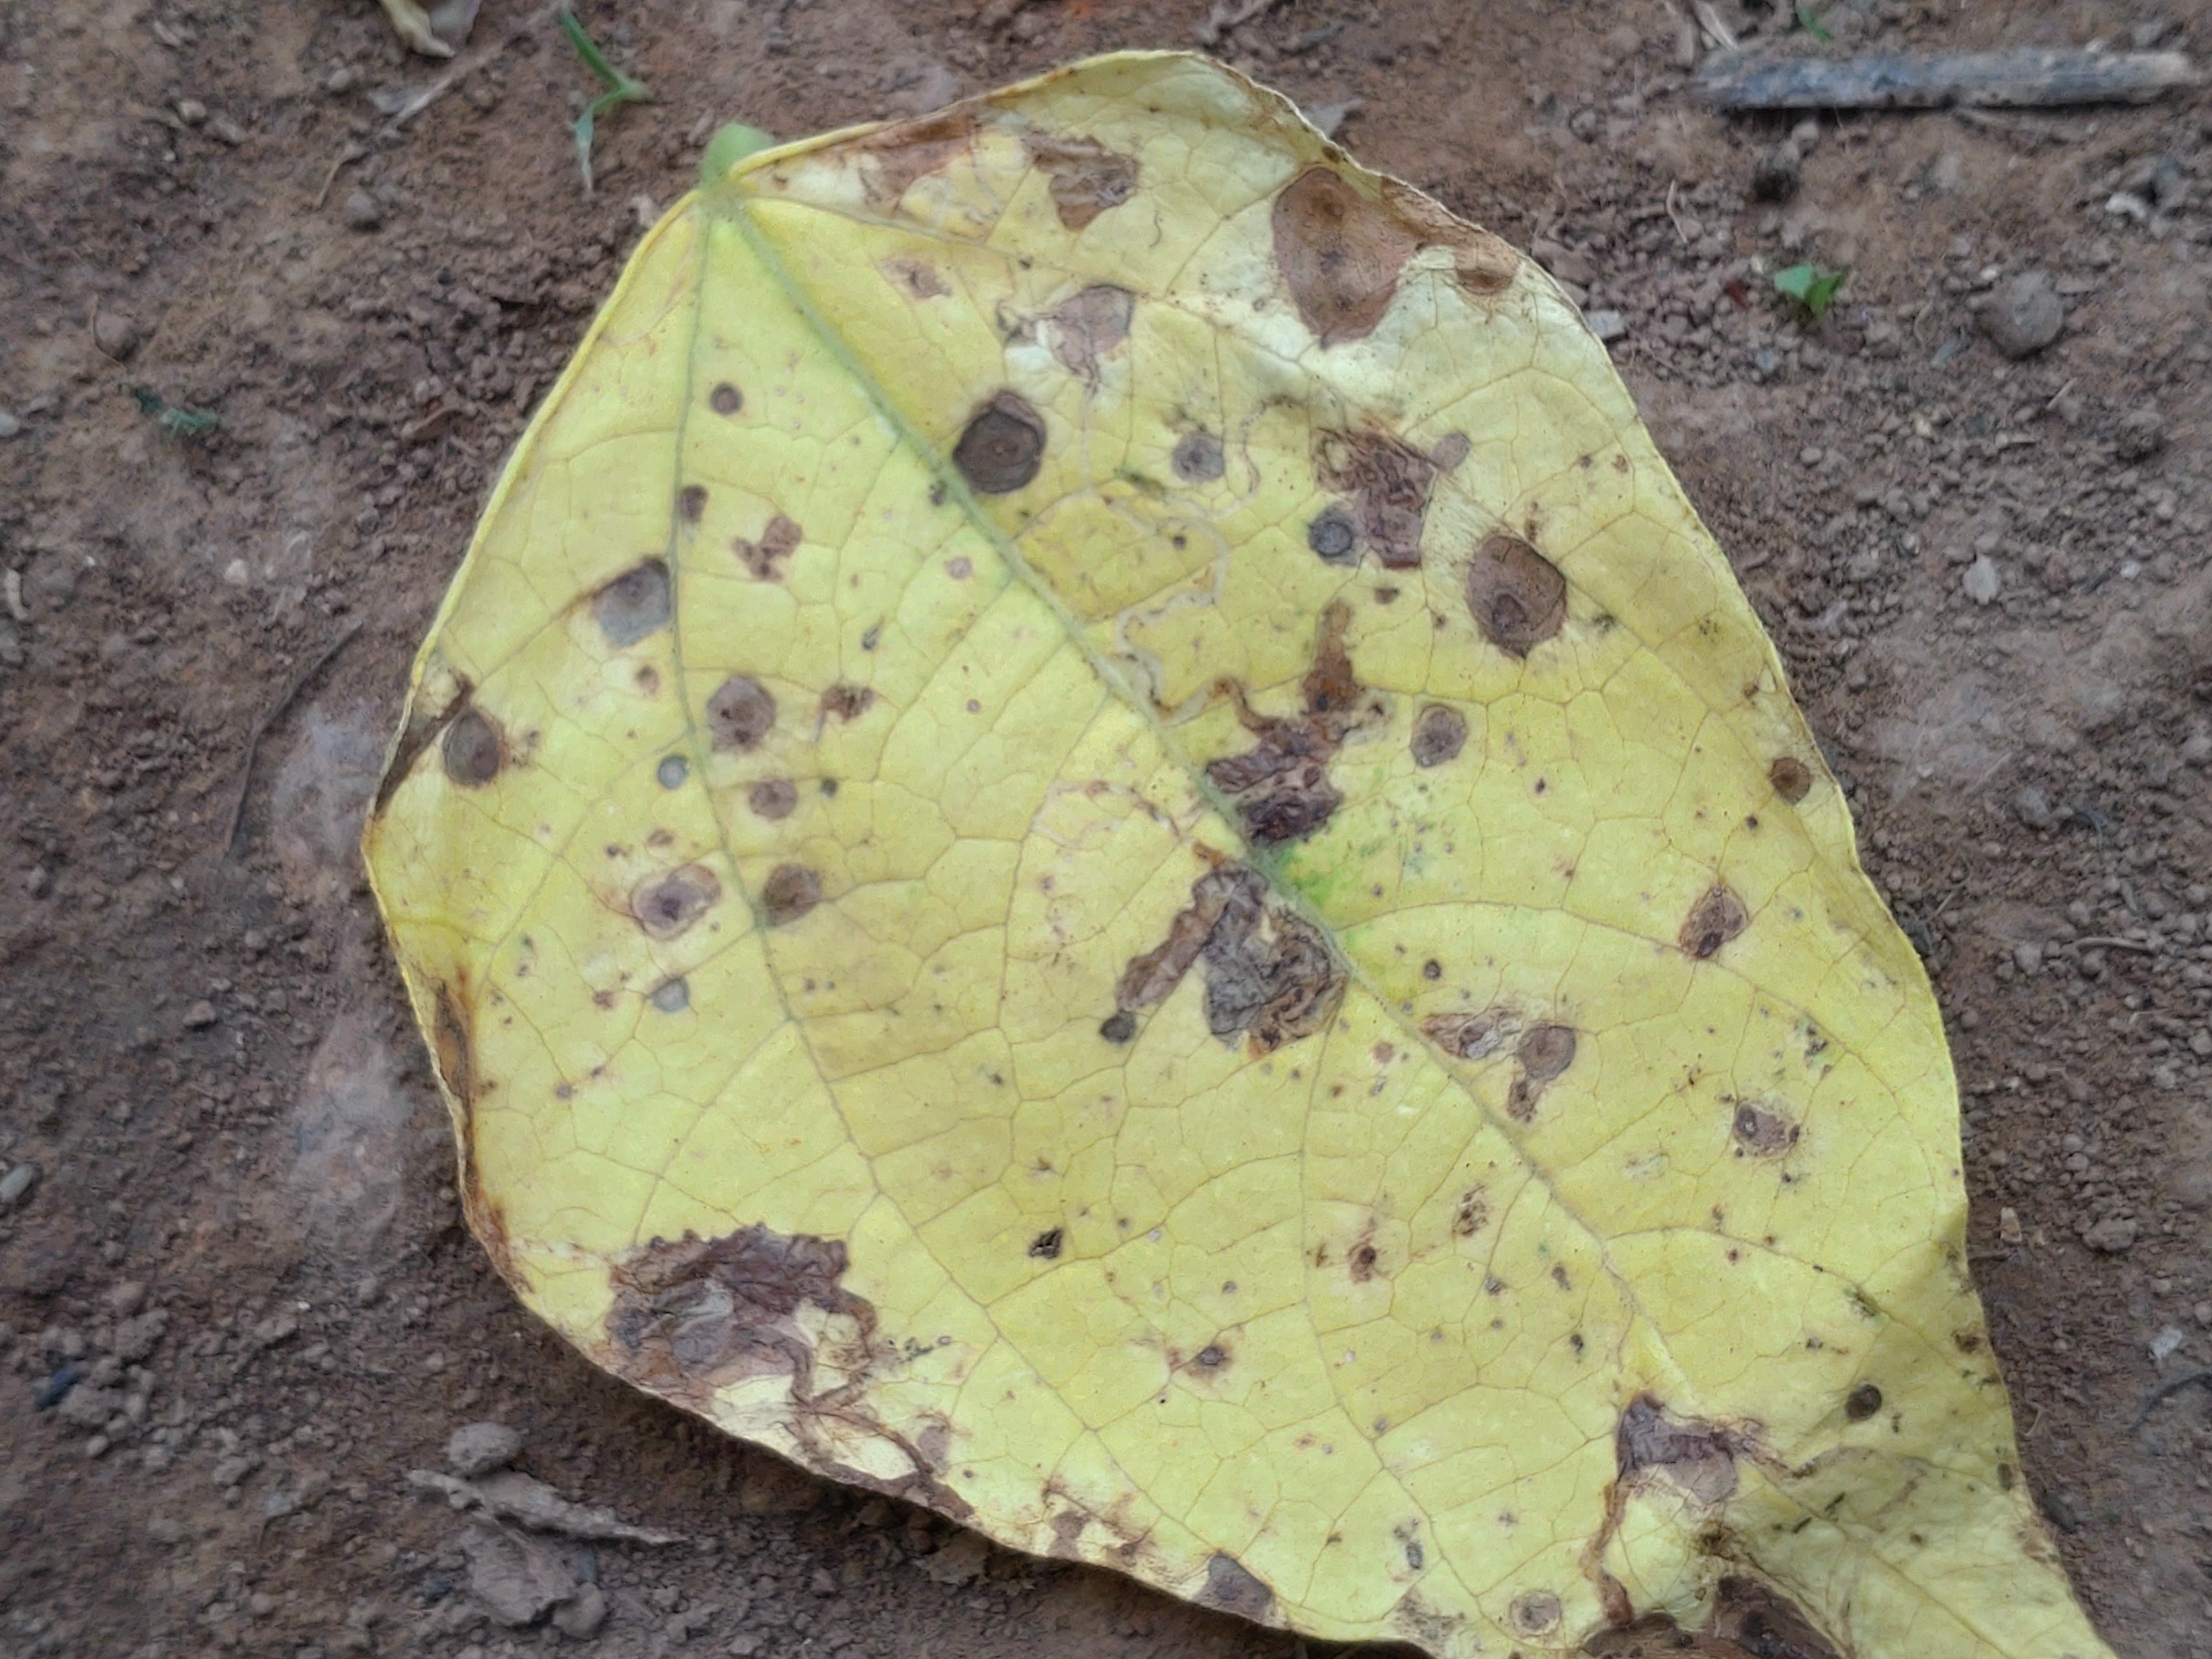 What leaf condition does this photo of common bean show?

anthracnose
